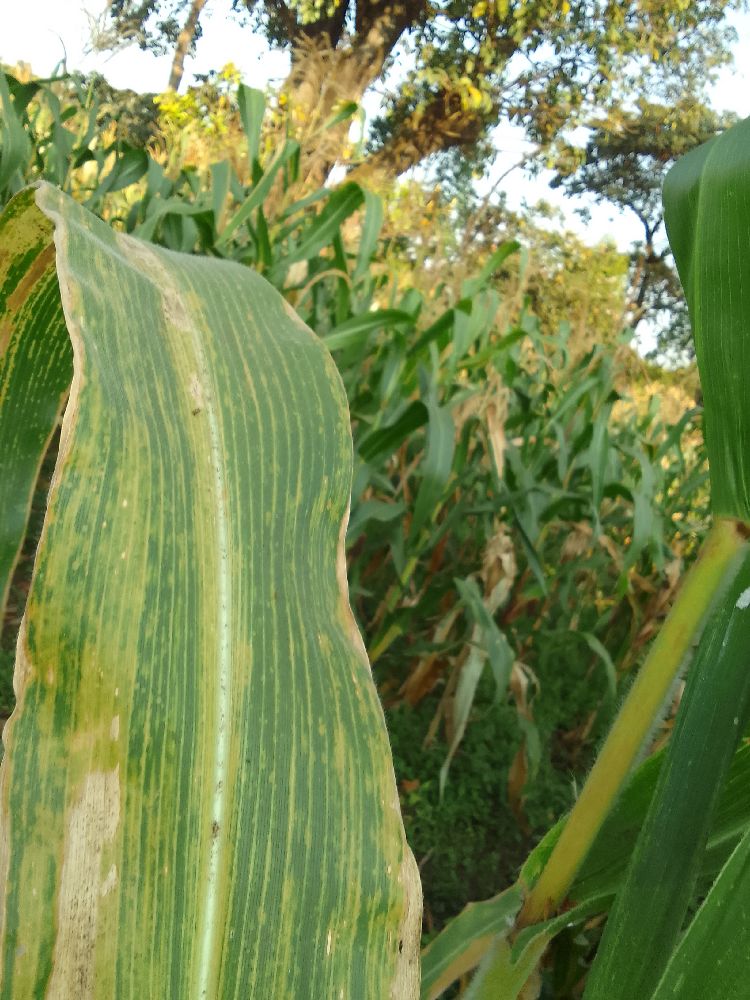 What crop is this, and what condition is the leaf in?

maize, maize lethal necrosis
